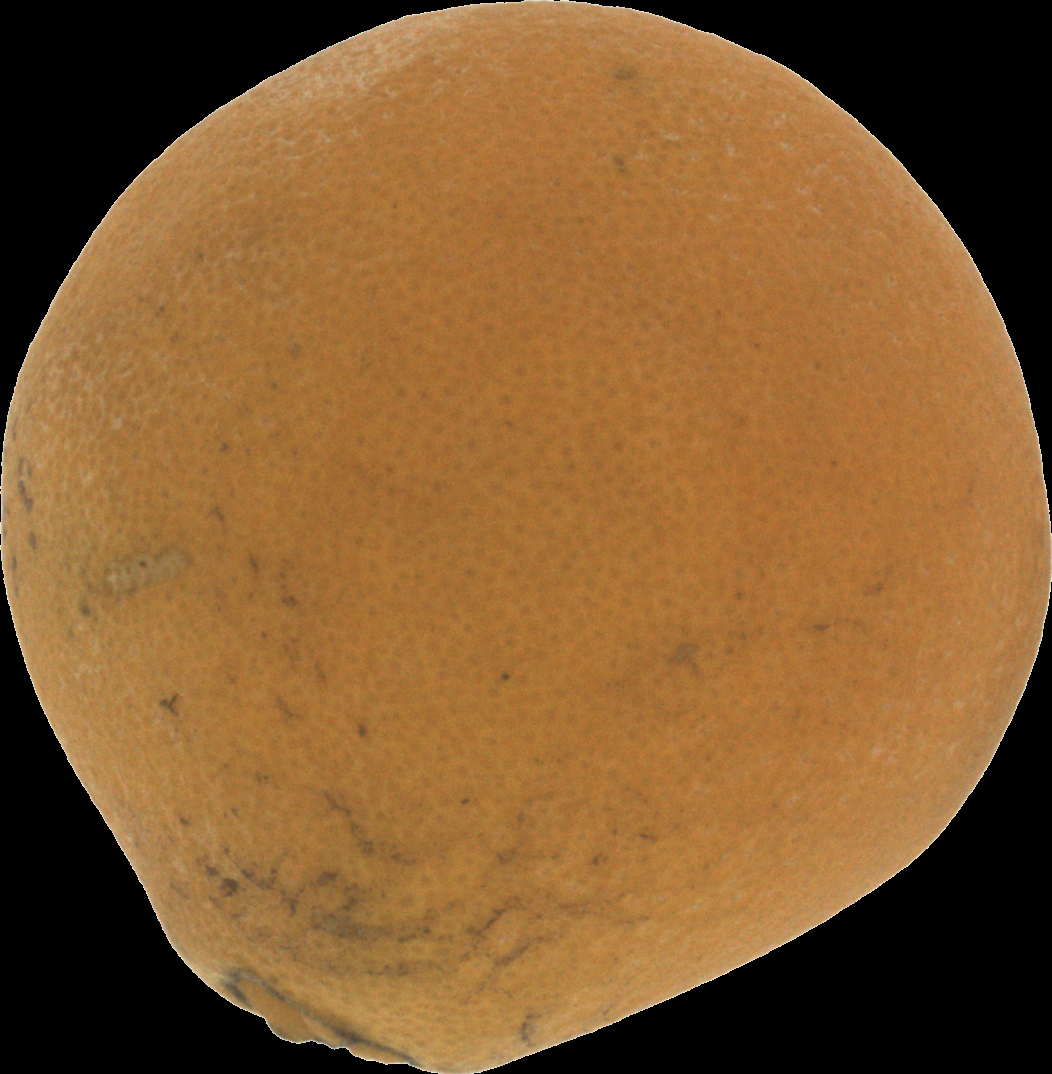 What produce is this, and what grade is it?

orange, bad
